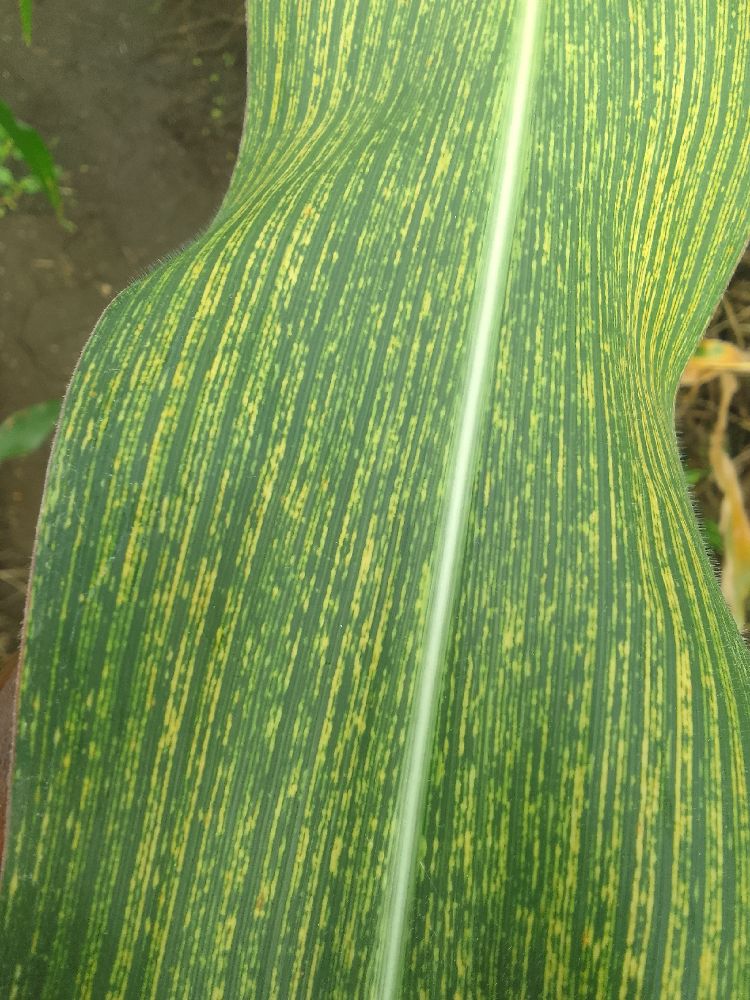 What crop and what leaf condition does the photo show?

maize, maize streak virus
